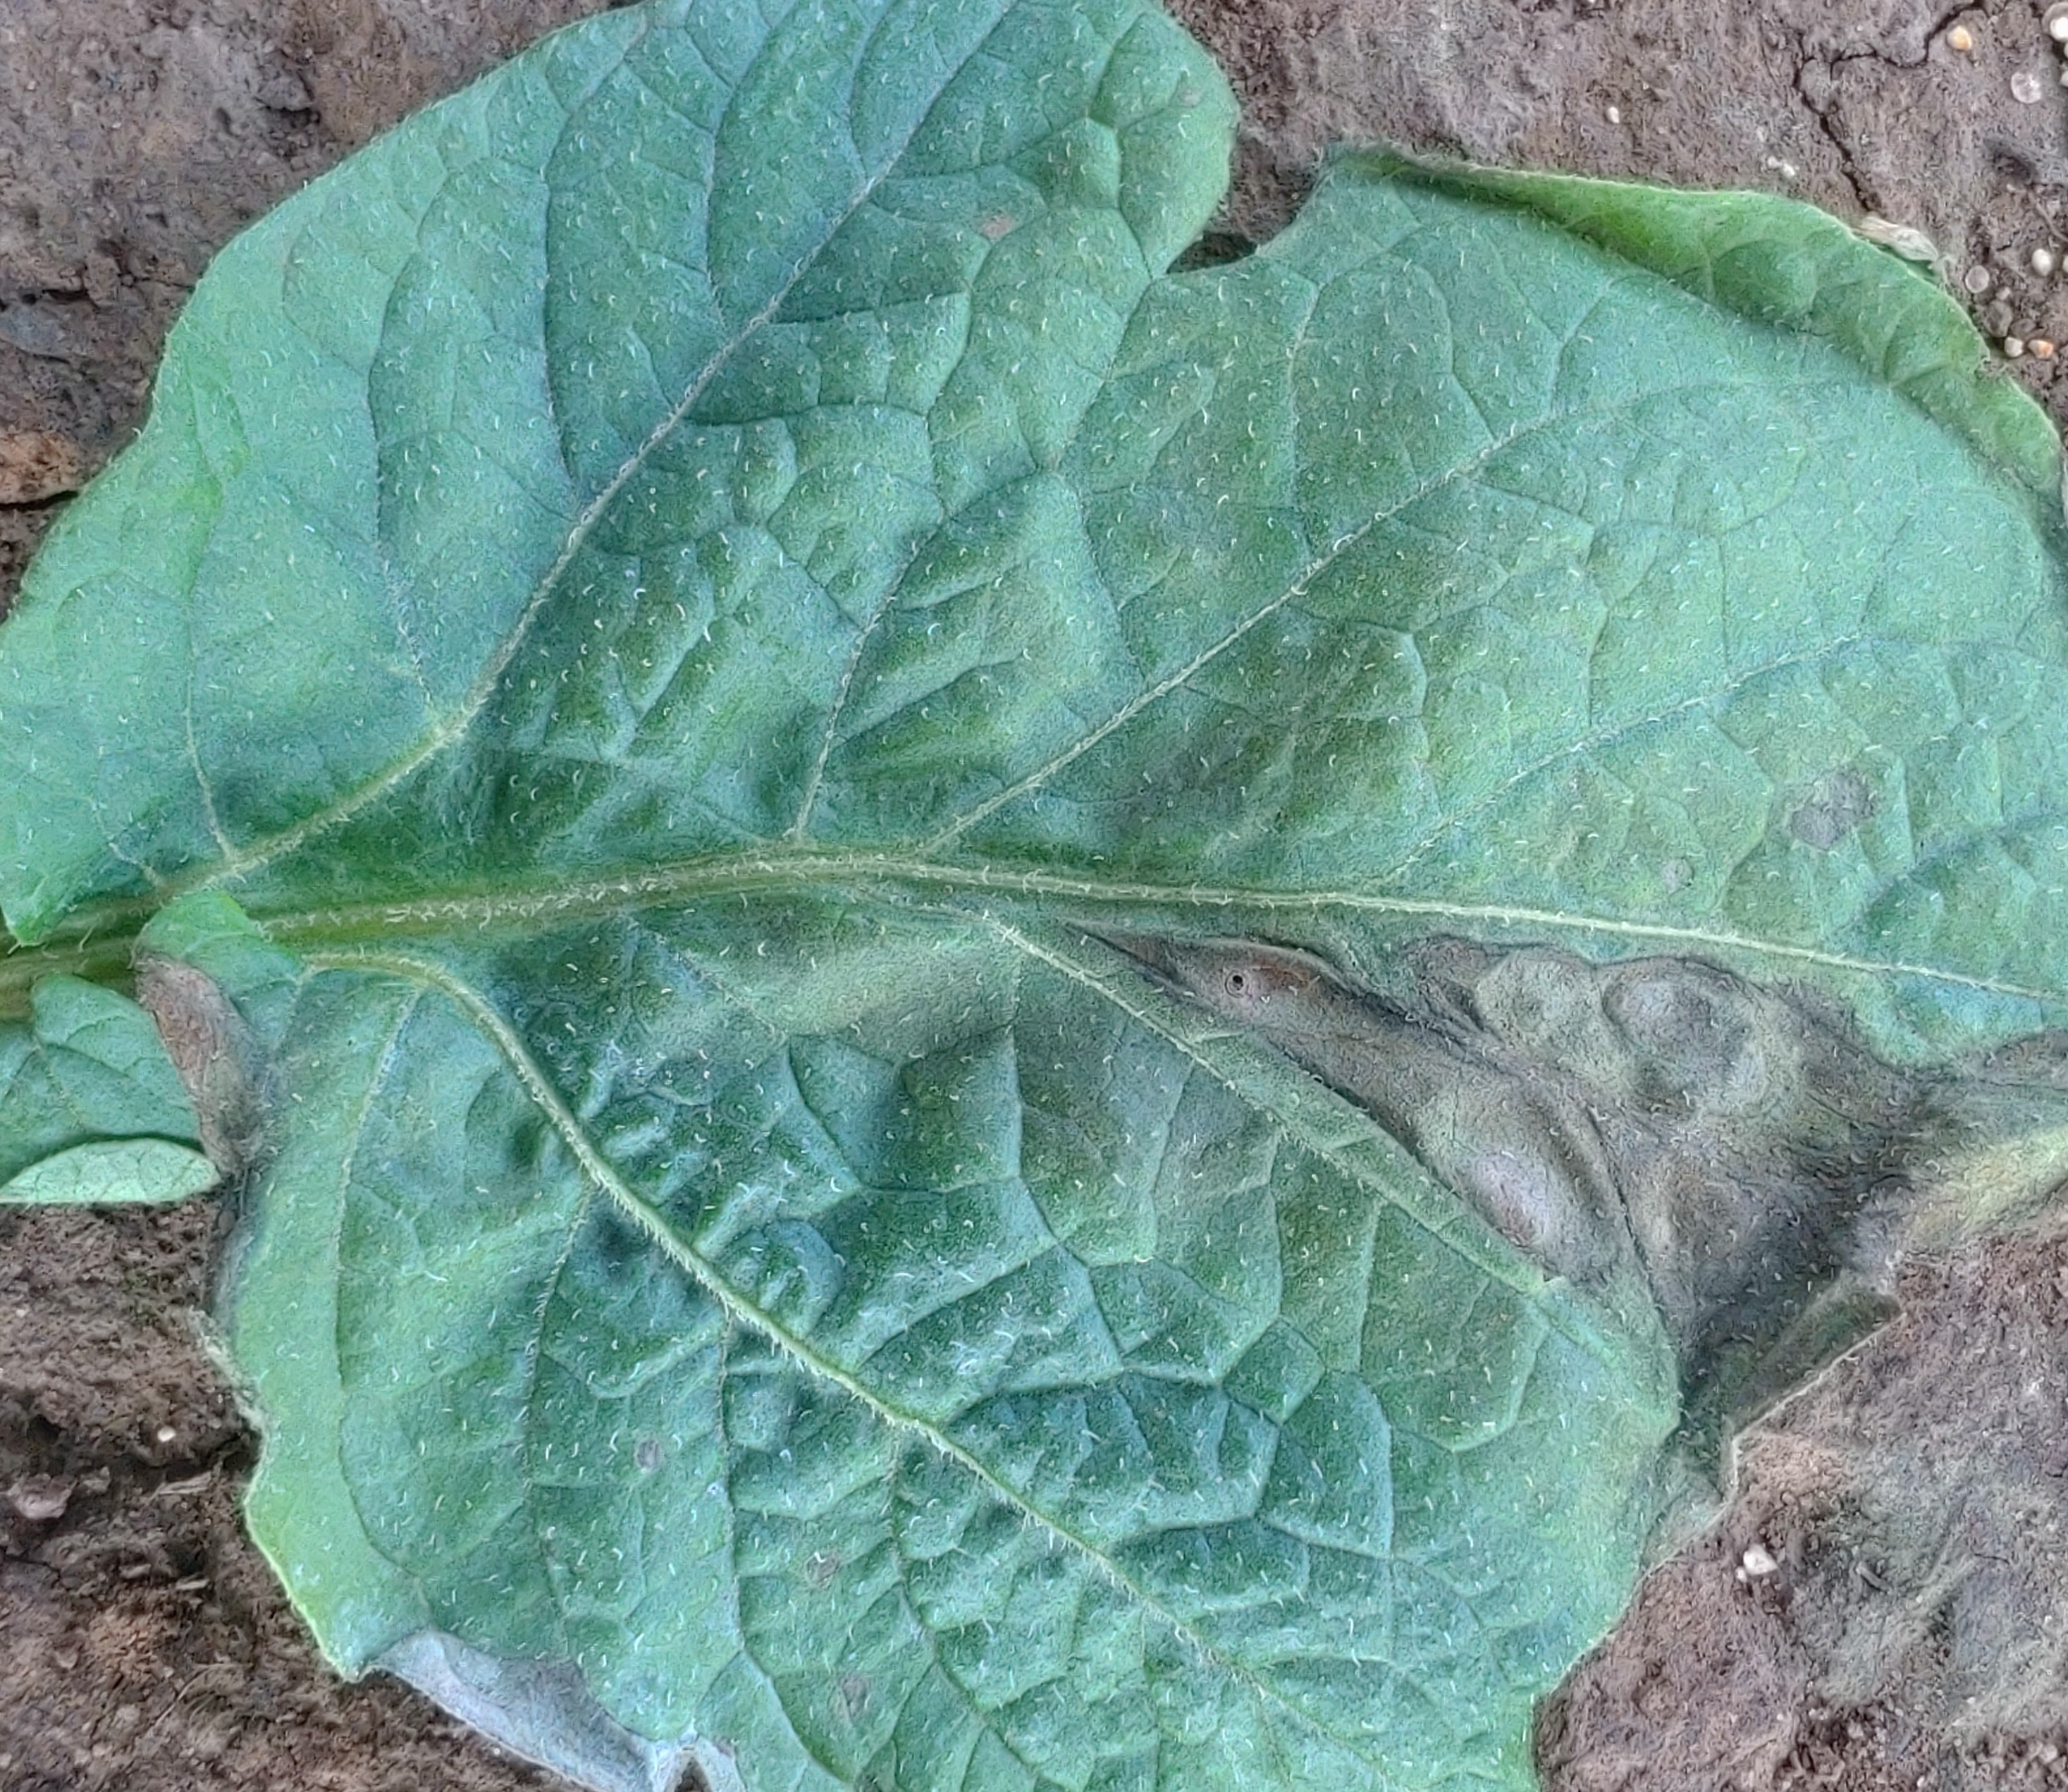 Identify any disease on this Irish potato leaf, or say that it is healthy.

early blight
